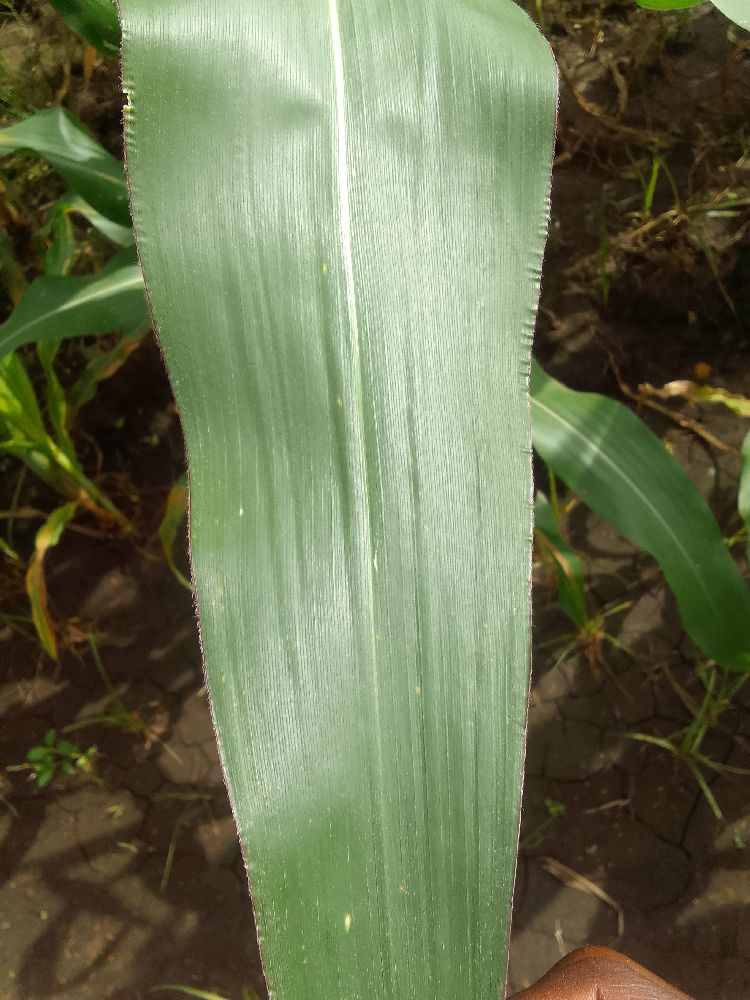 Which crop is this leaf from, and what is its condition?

maize, healthy
